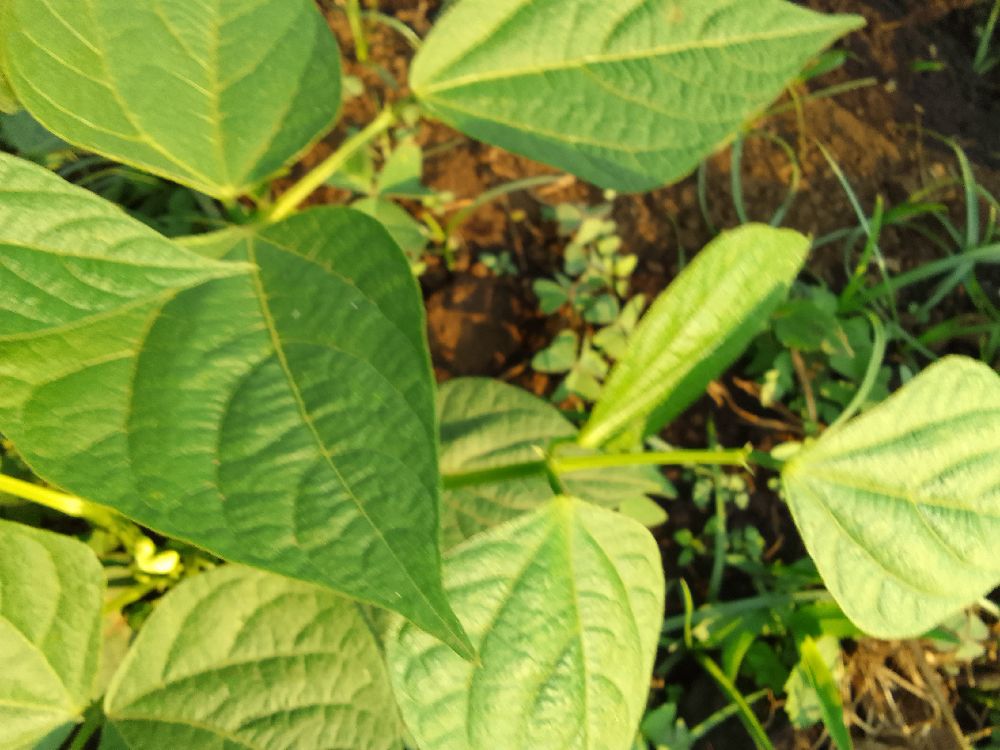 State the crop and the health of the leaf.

common bean, healthy
